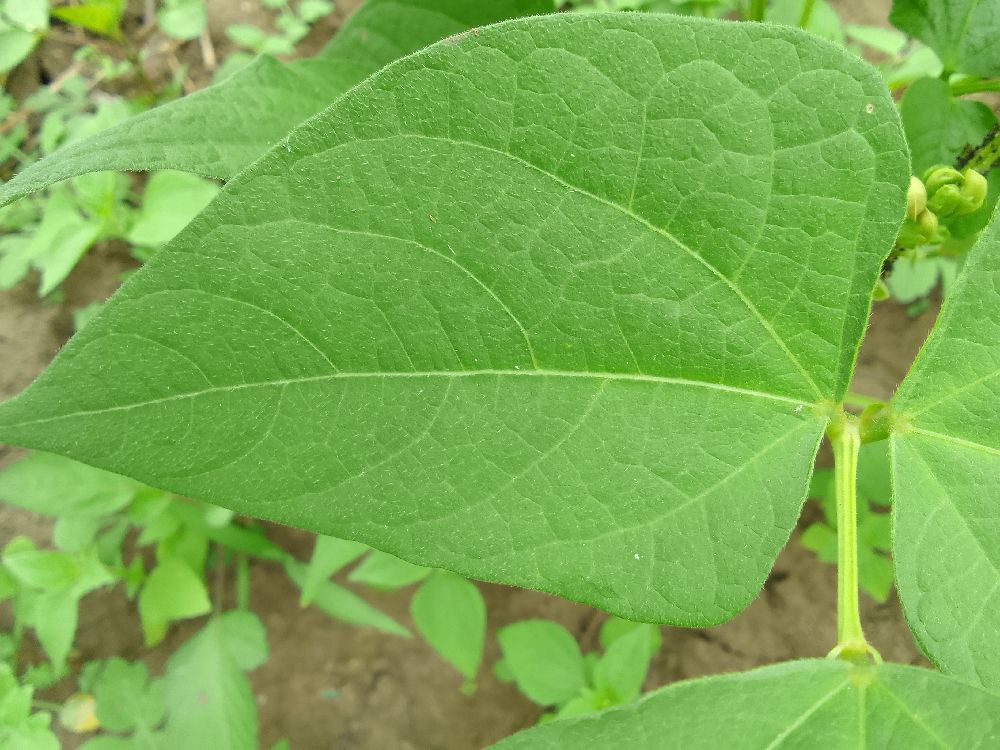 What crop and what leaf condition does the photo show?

common bean, healthy
